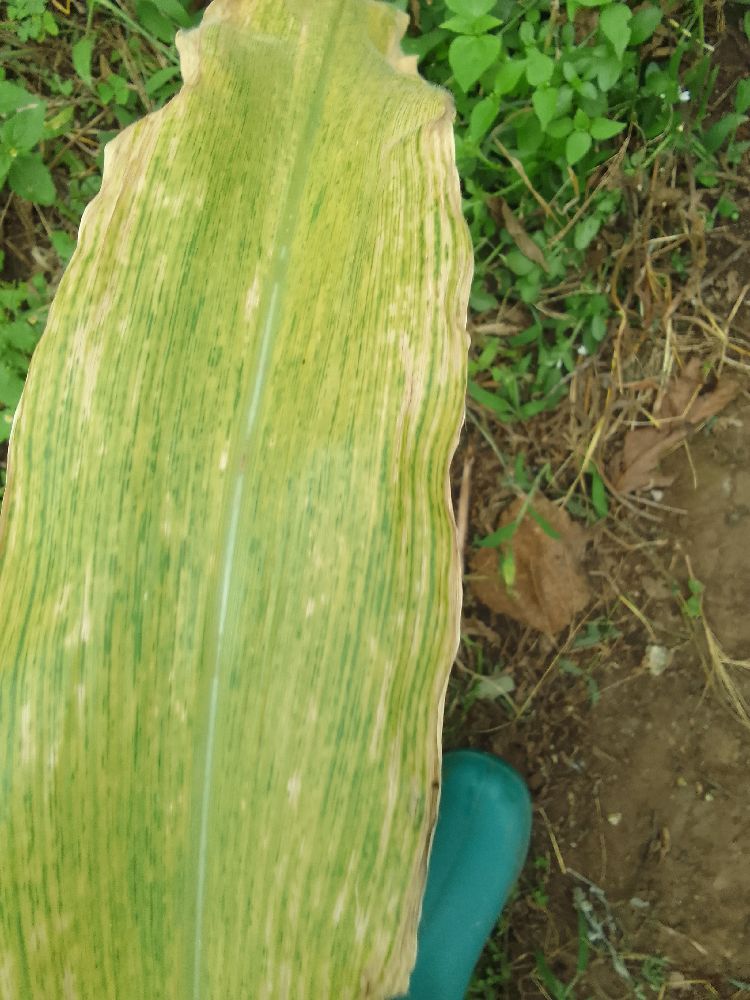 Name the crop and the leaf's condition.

maize, maize lethal necrosis
